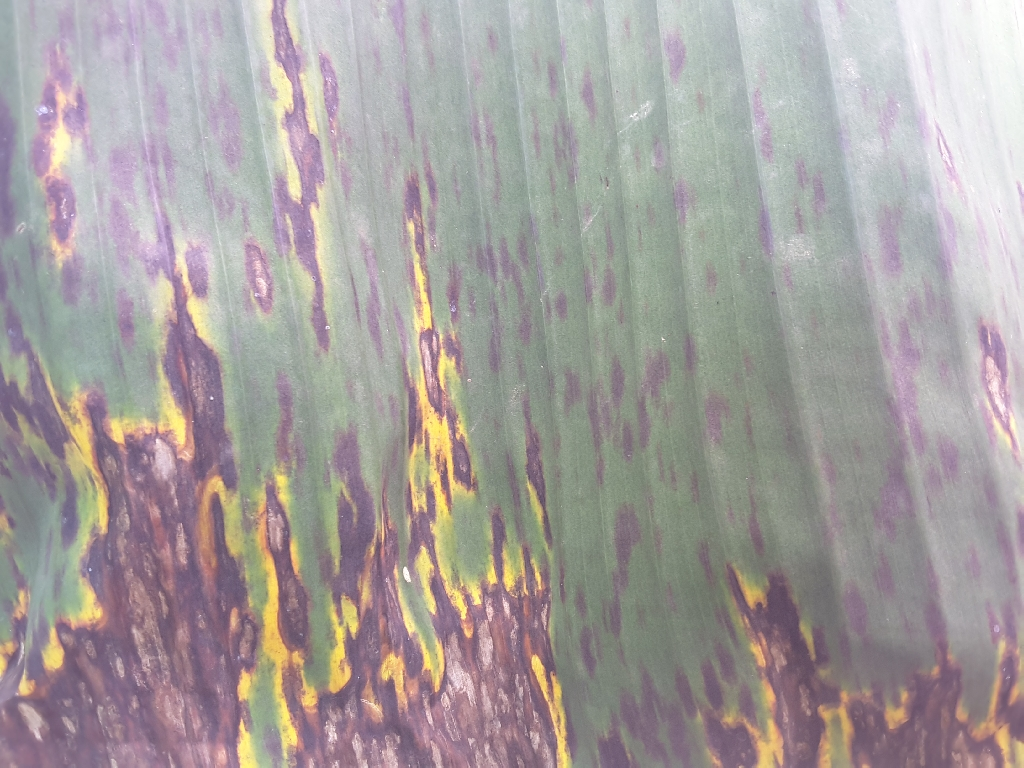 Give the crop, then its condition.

banana, black sigatoka
